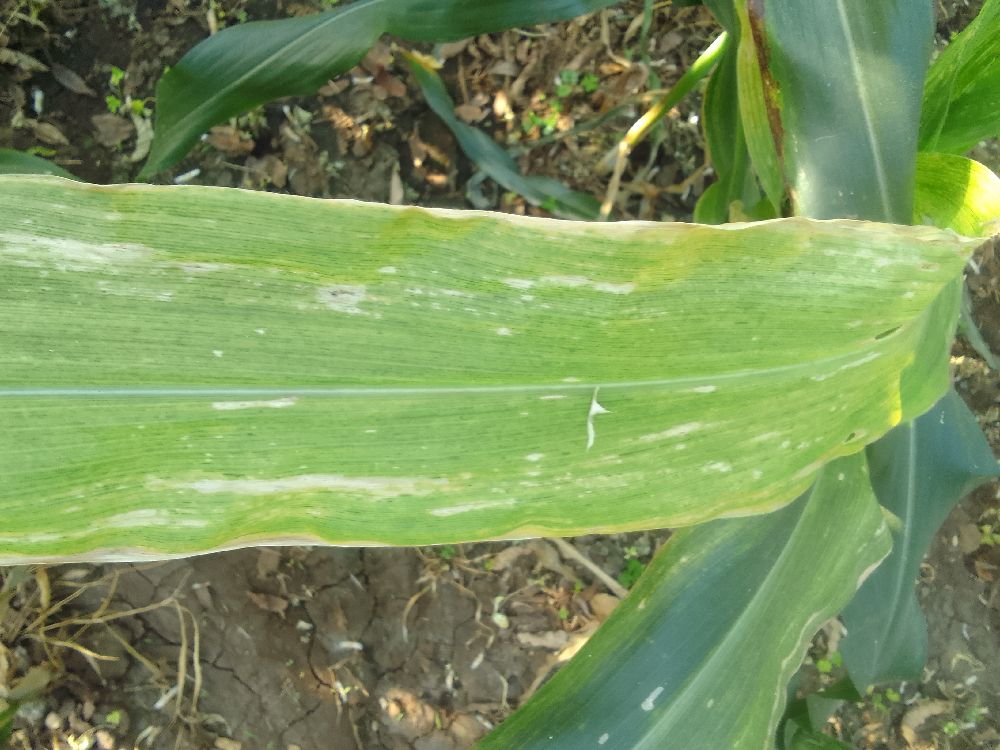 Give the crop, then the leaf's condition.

maize, maize lethal necrosis
